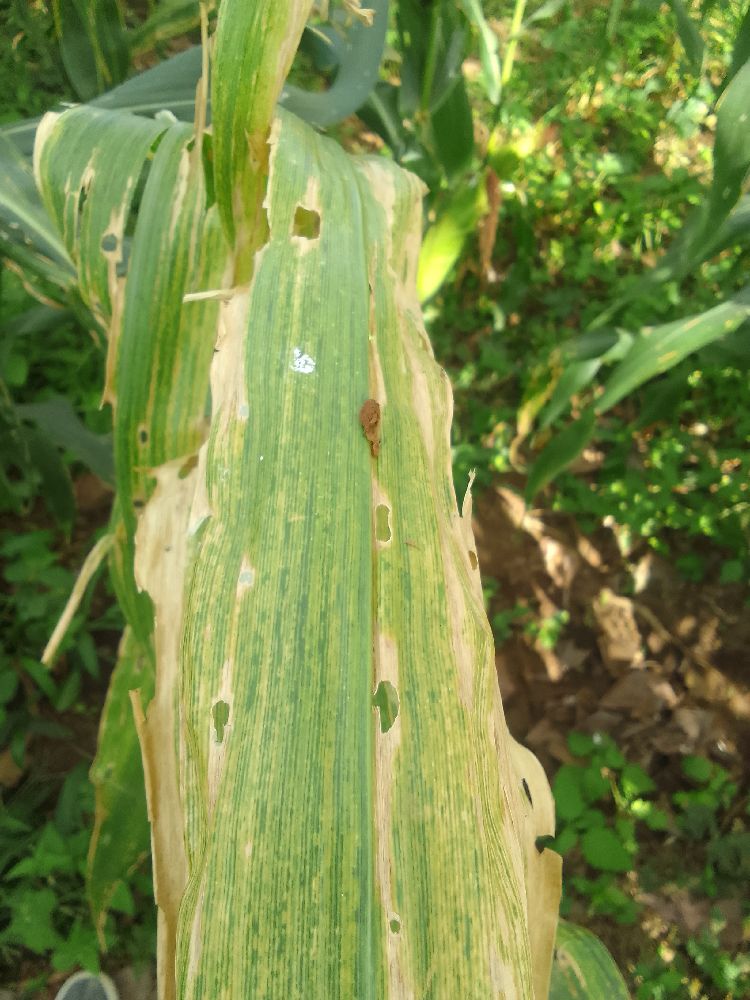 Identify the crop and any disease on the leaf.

maize, maize lethal necrosis
